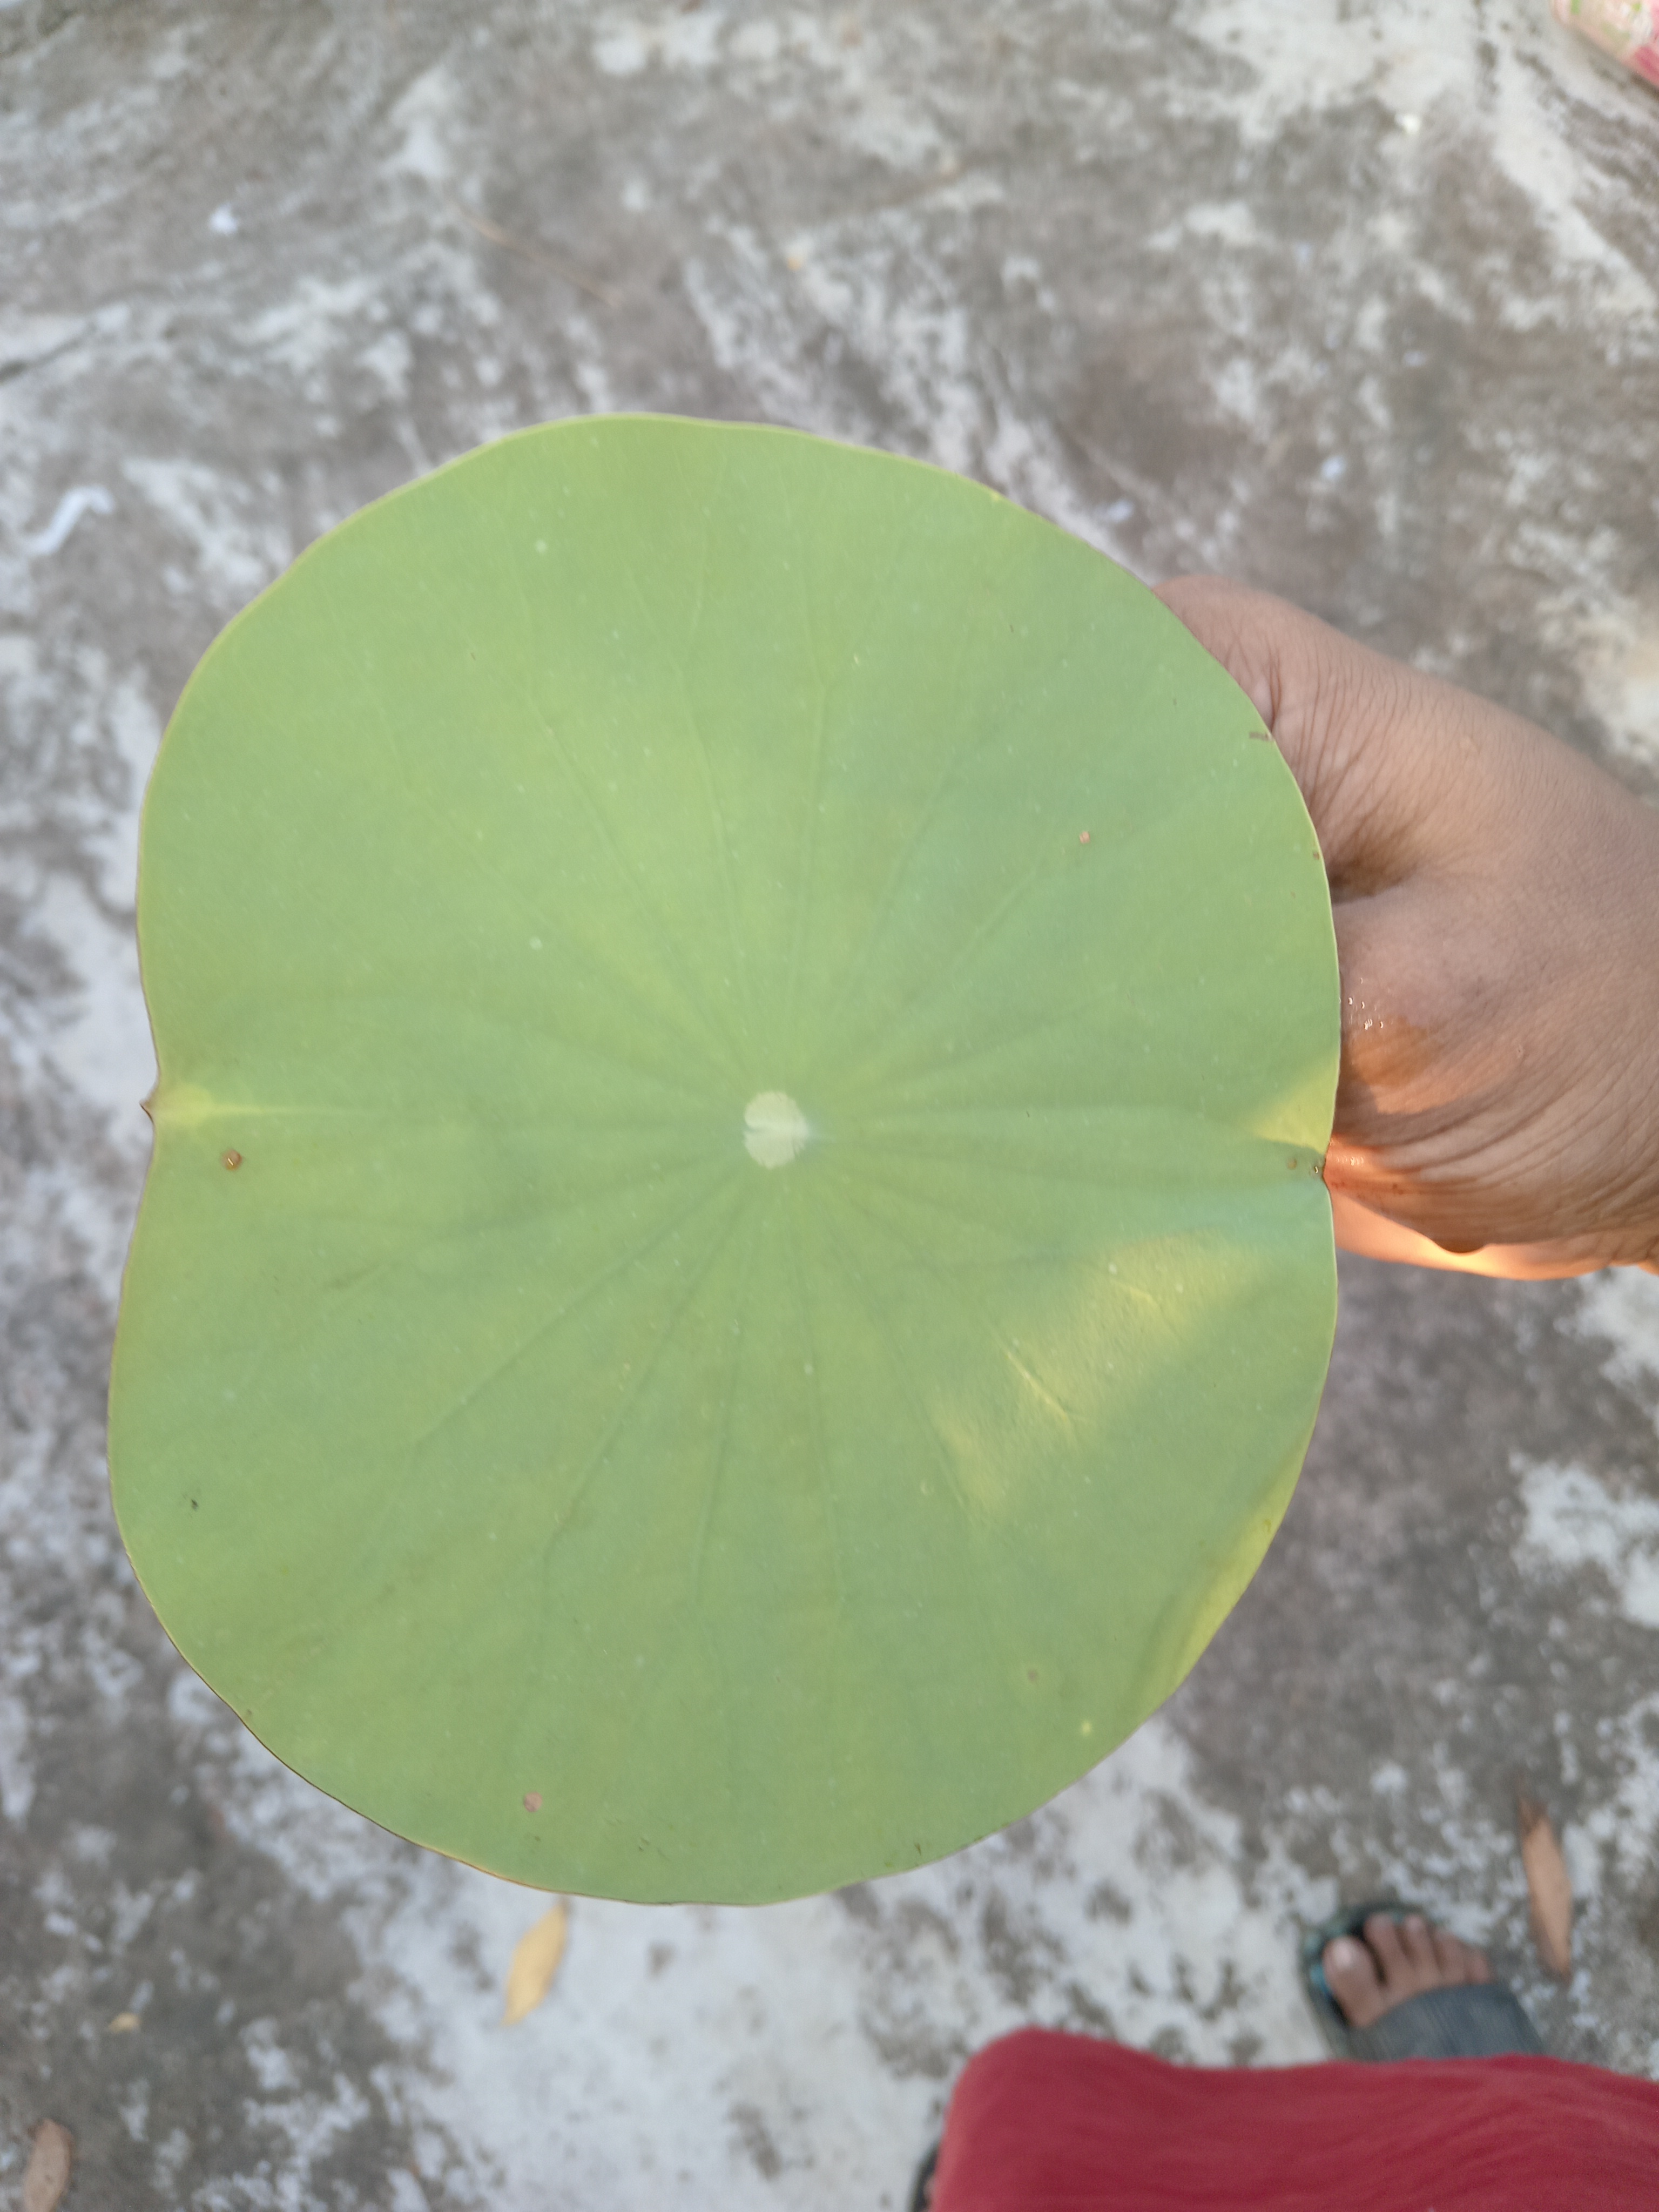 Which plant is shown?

lotus
